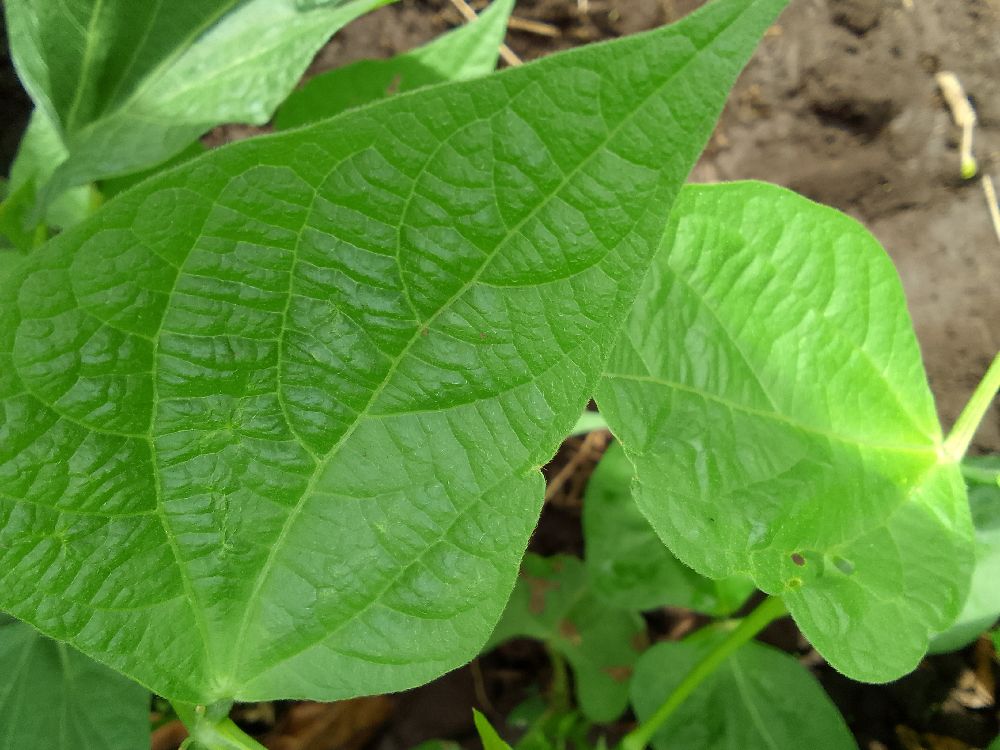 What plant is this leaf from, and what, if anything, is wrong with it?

common bean, healthy
